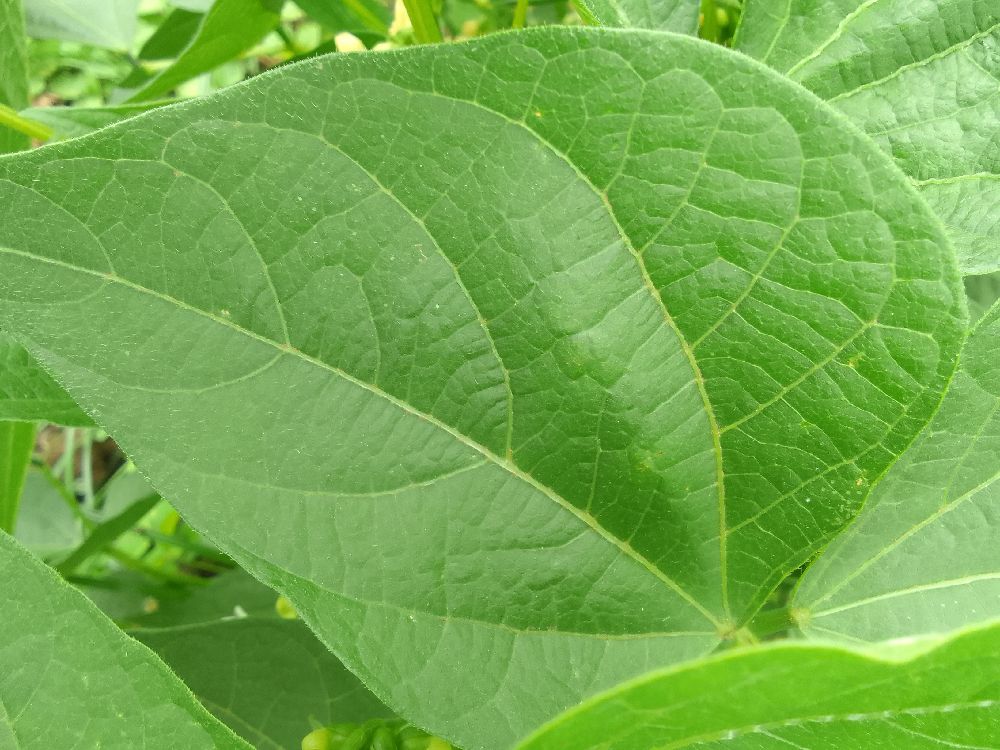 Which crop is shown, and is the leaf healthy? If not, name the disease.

common bean, healthy
